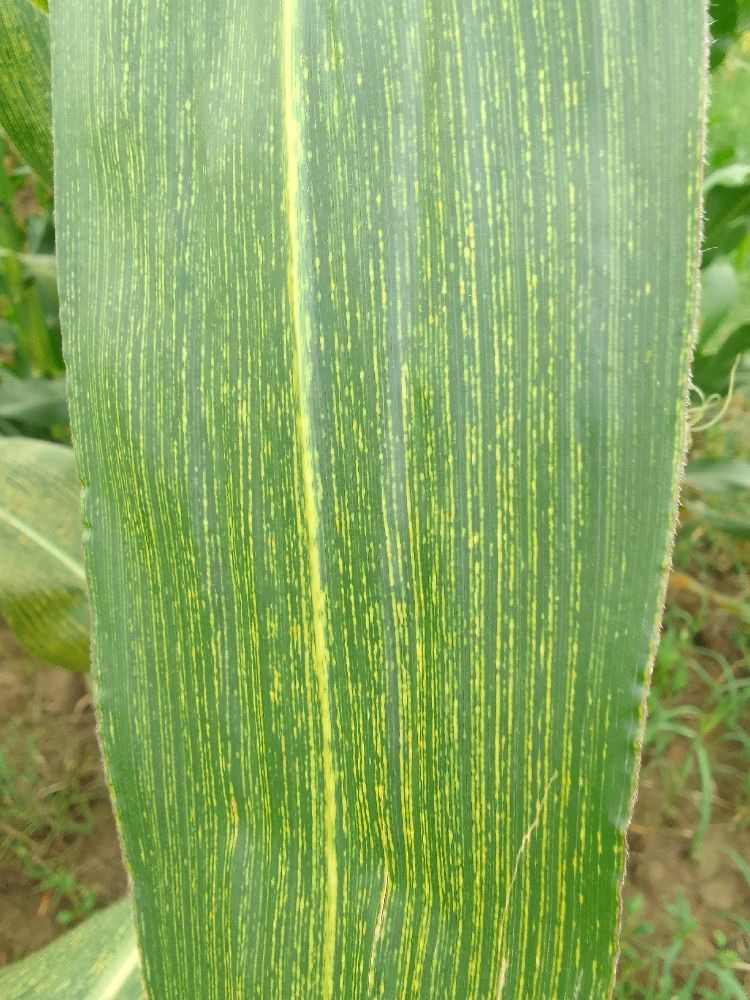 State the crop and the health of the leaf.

maize, maize streak virus
